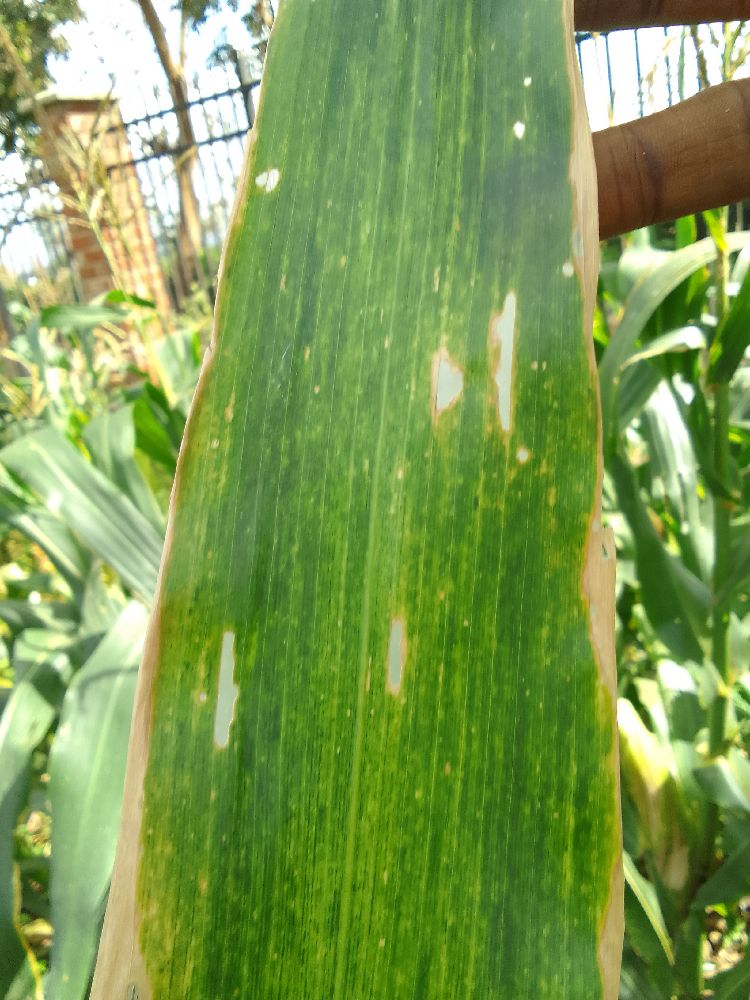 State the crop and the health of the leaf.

maize, maize lethal necrosis
